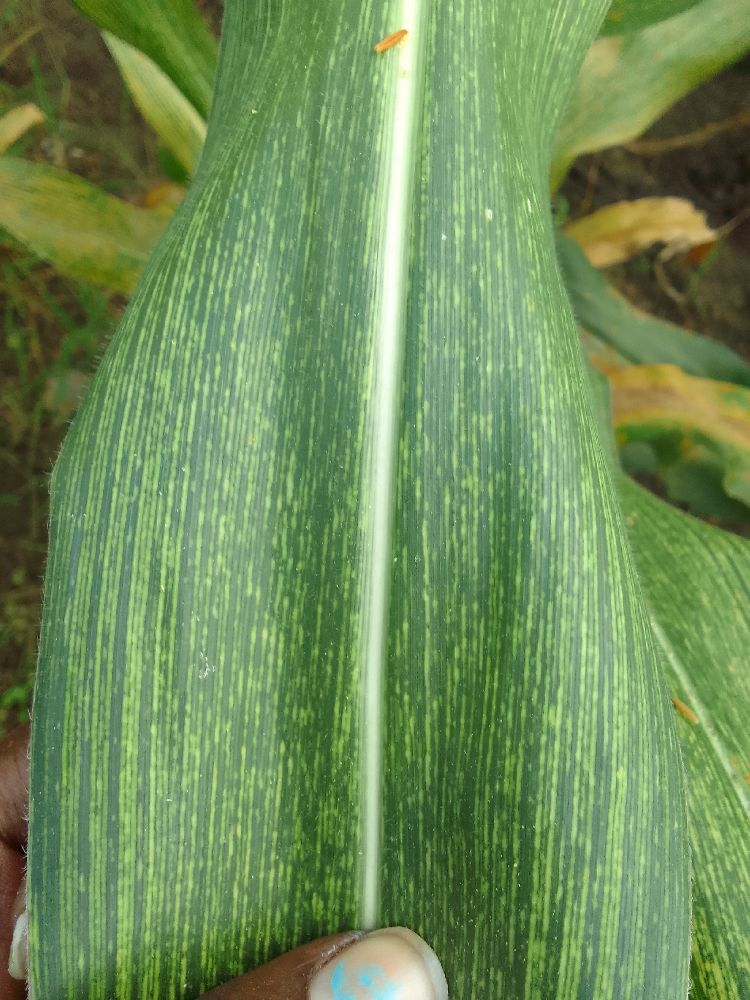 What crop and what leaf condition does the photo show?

maize, maize streak virus
